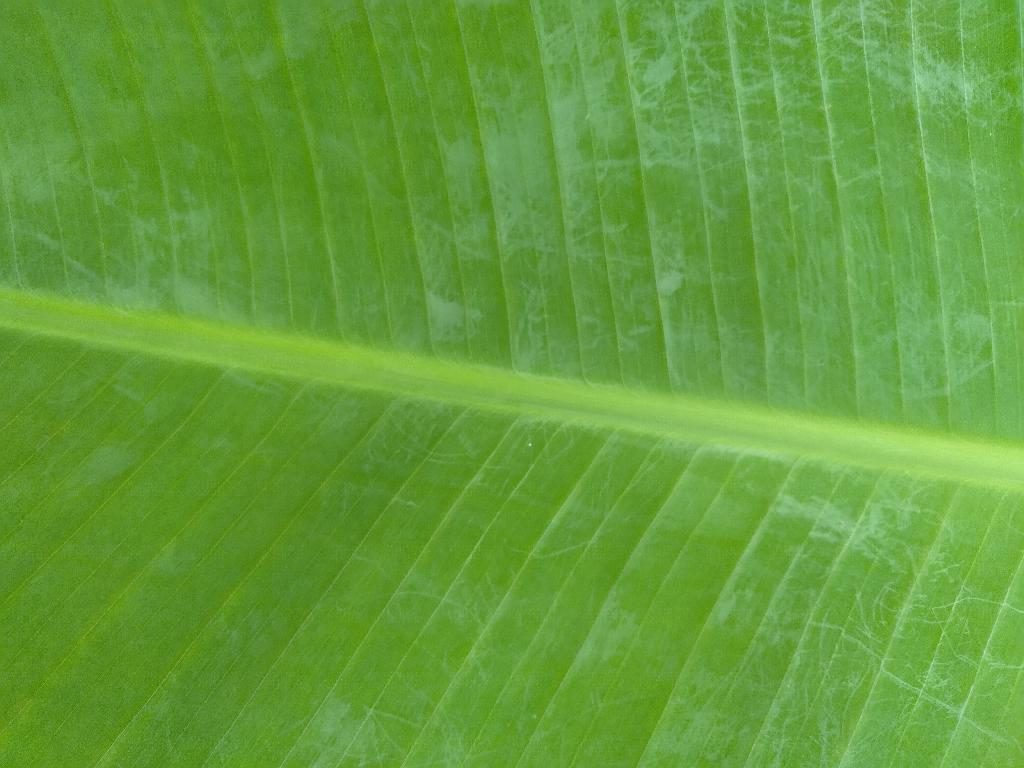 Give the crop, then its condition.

banana, healthy
